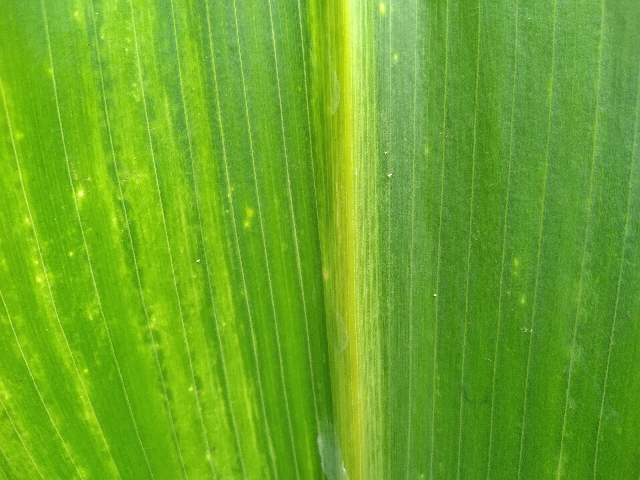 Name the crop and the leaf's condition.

maize, maize lethal necrosis
